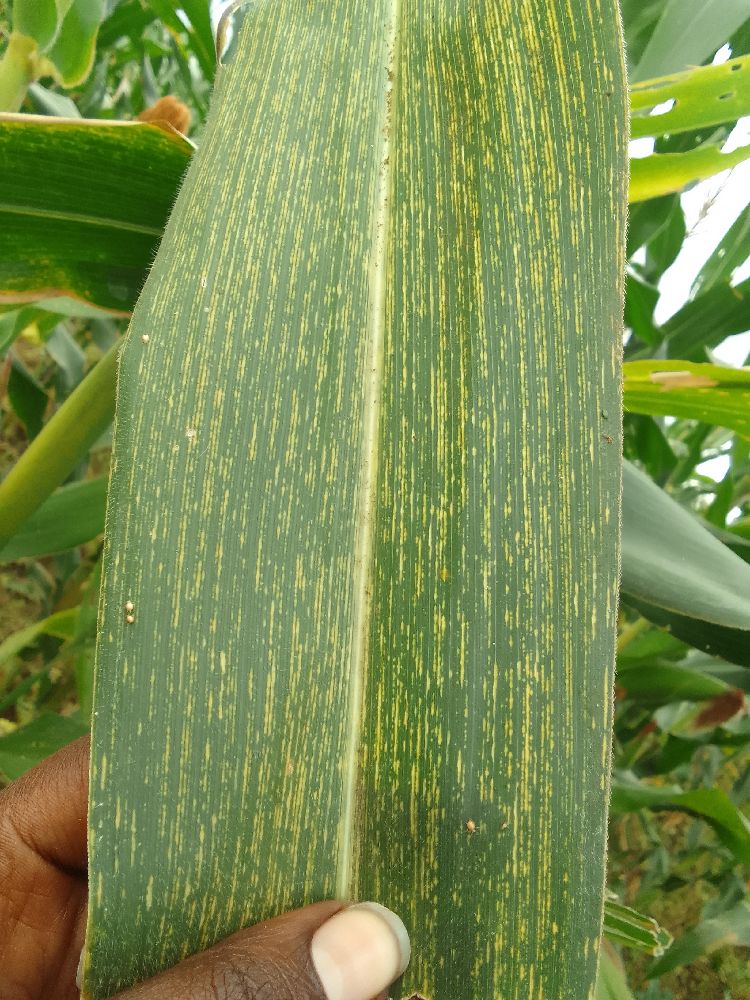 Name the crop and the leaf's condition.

maize, maize streak virus
